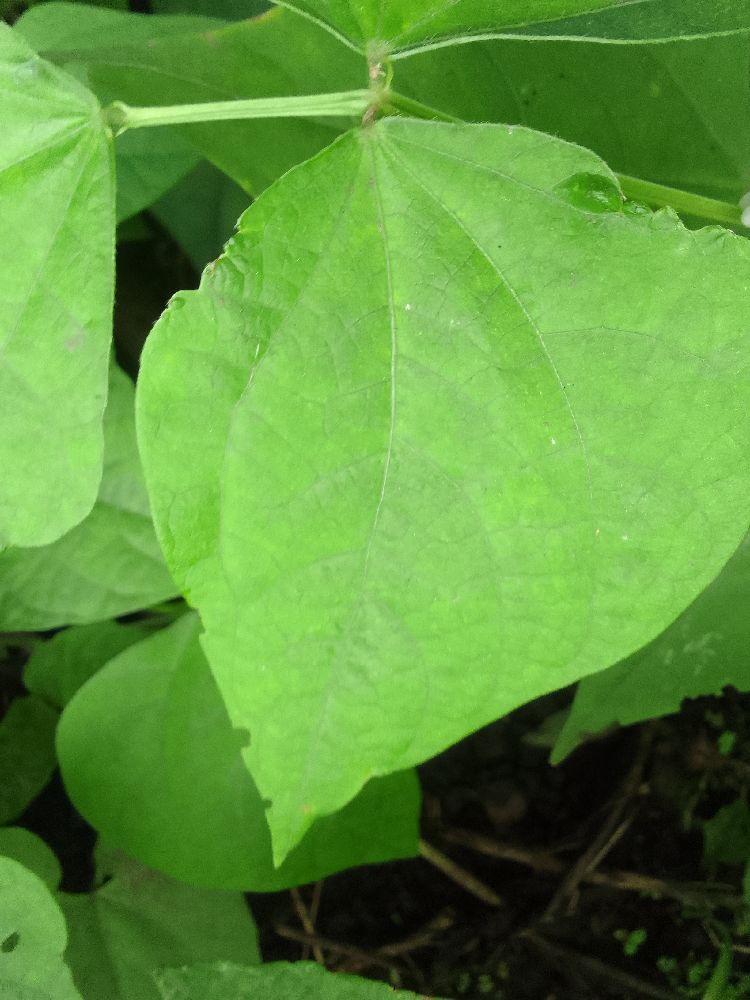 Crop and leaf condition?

common bean, healthy
